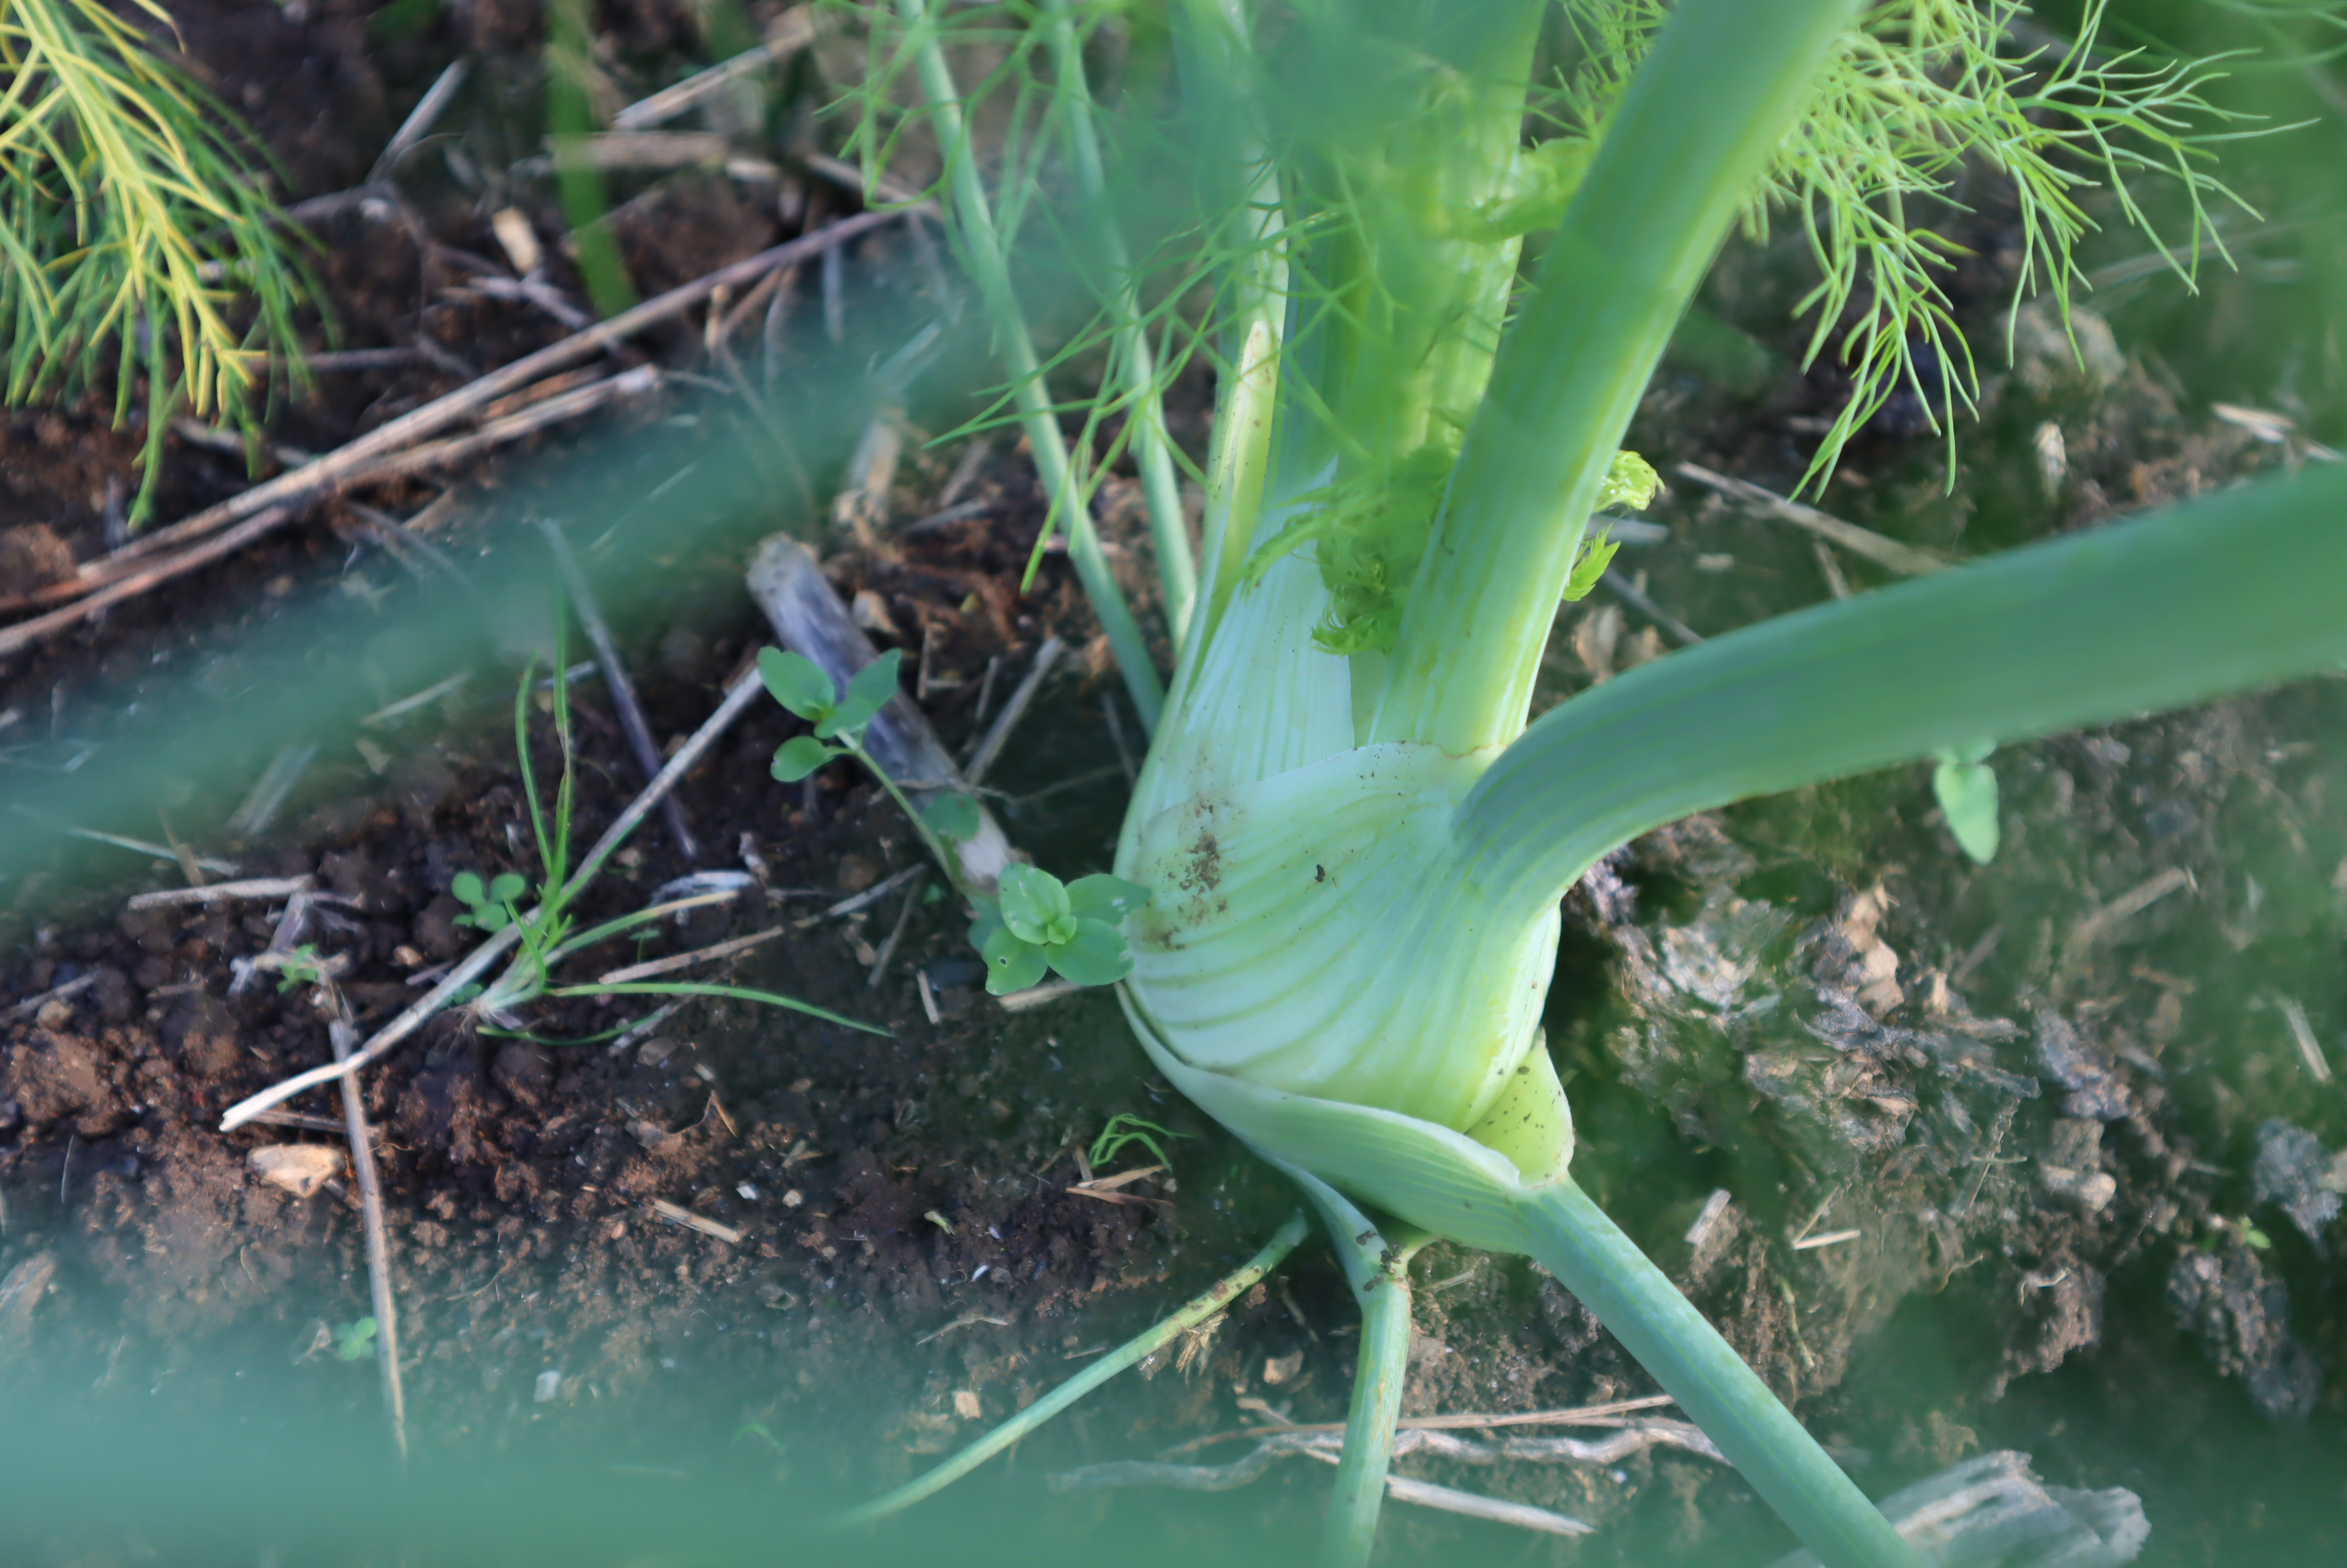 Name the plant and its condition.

fennel, healthy
